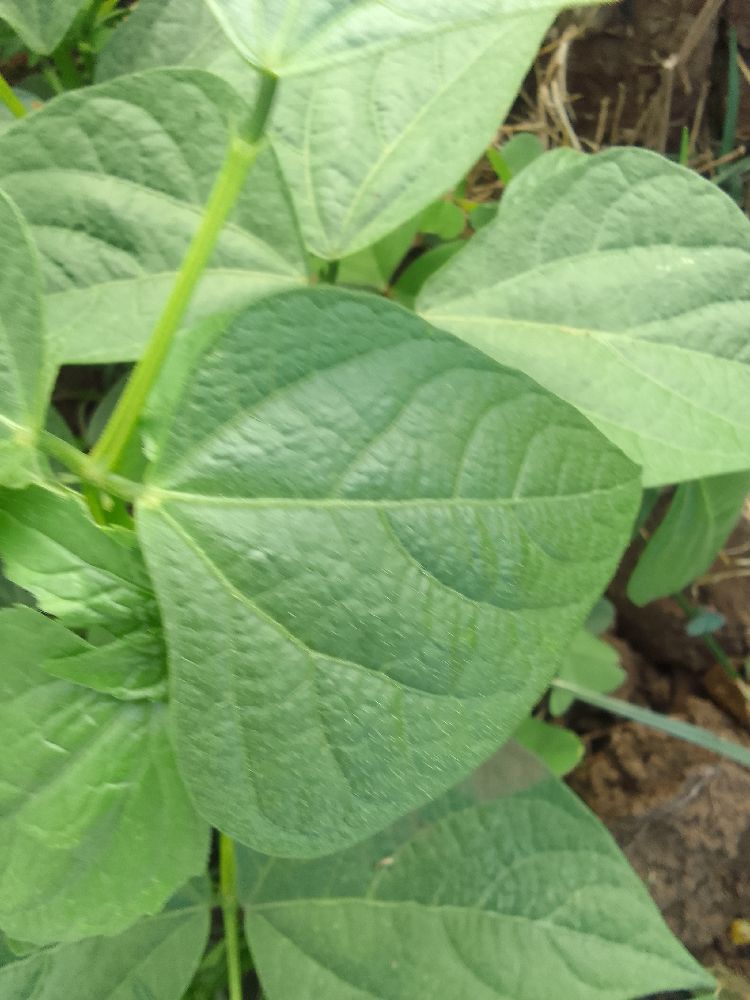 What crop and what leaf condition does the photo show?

common bean, healthy
